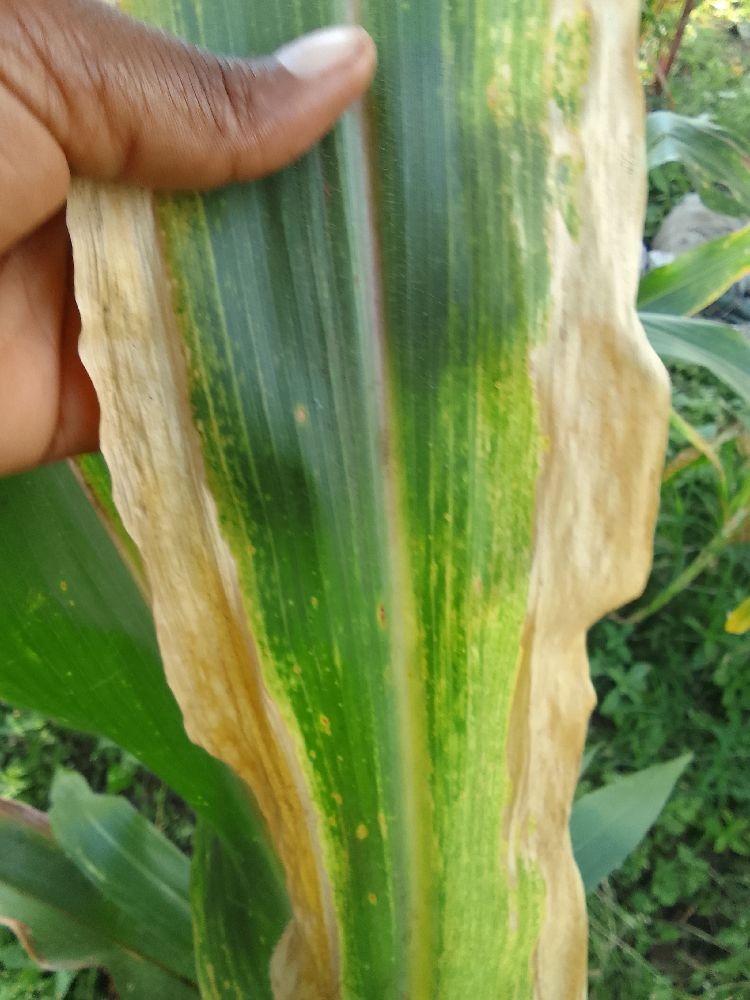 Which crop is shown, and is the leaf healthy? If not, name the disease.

maize, maize lethal necrosis
